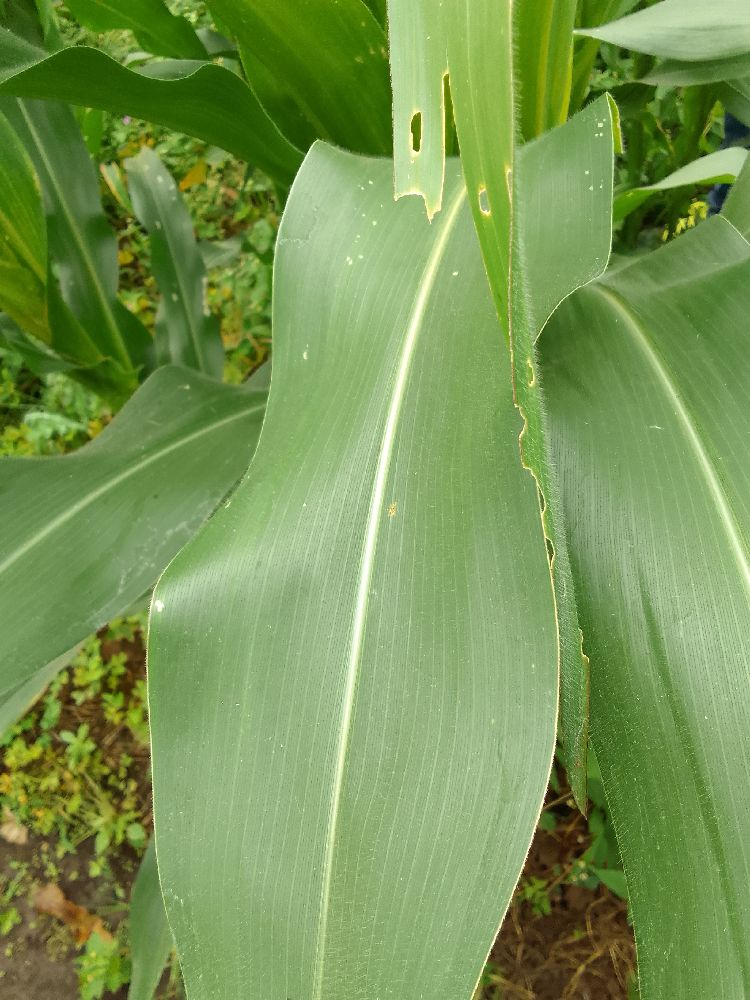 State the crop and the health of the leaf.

maize, healthy
